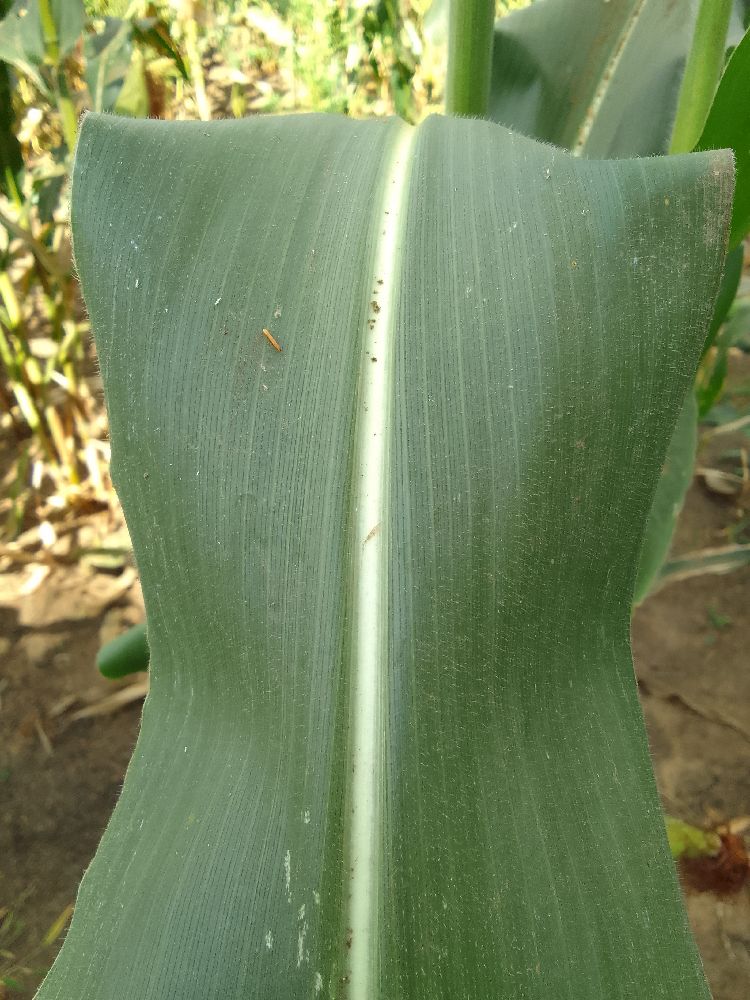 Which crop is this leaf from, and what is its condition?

maize, healthy
